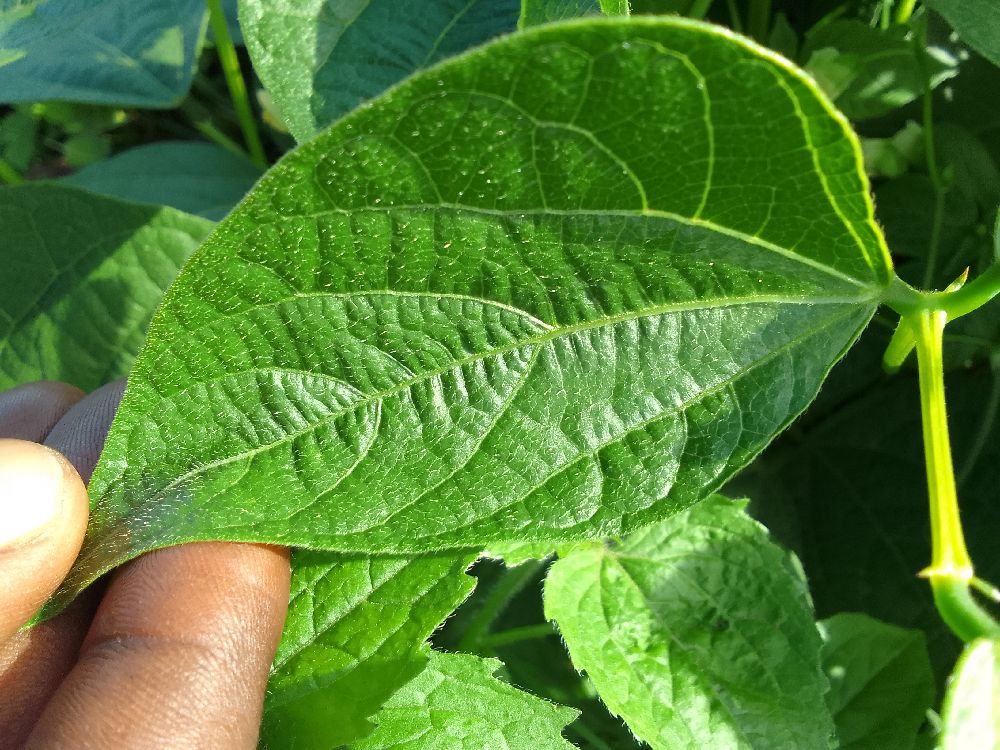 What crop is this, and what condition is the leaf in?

common bean, healthy
